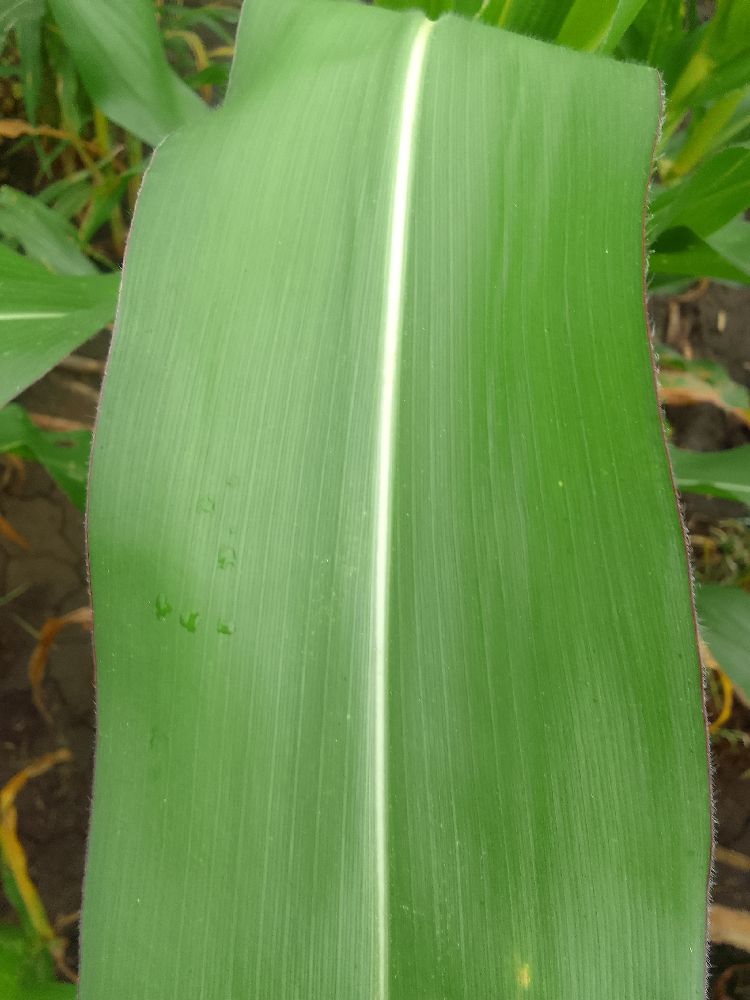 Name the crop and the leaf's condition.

maize, healthy
